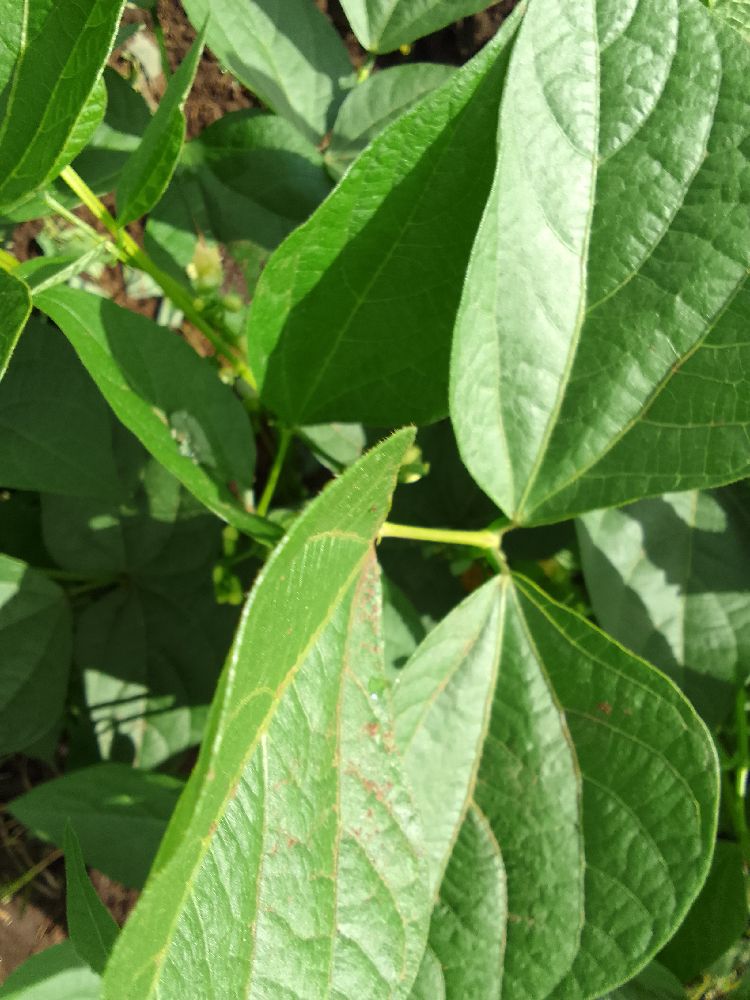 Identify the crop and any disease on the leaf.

common bean, healthy
